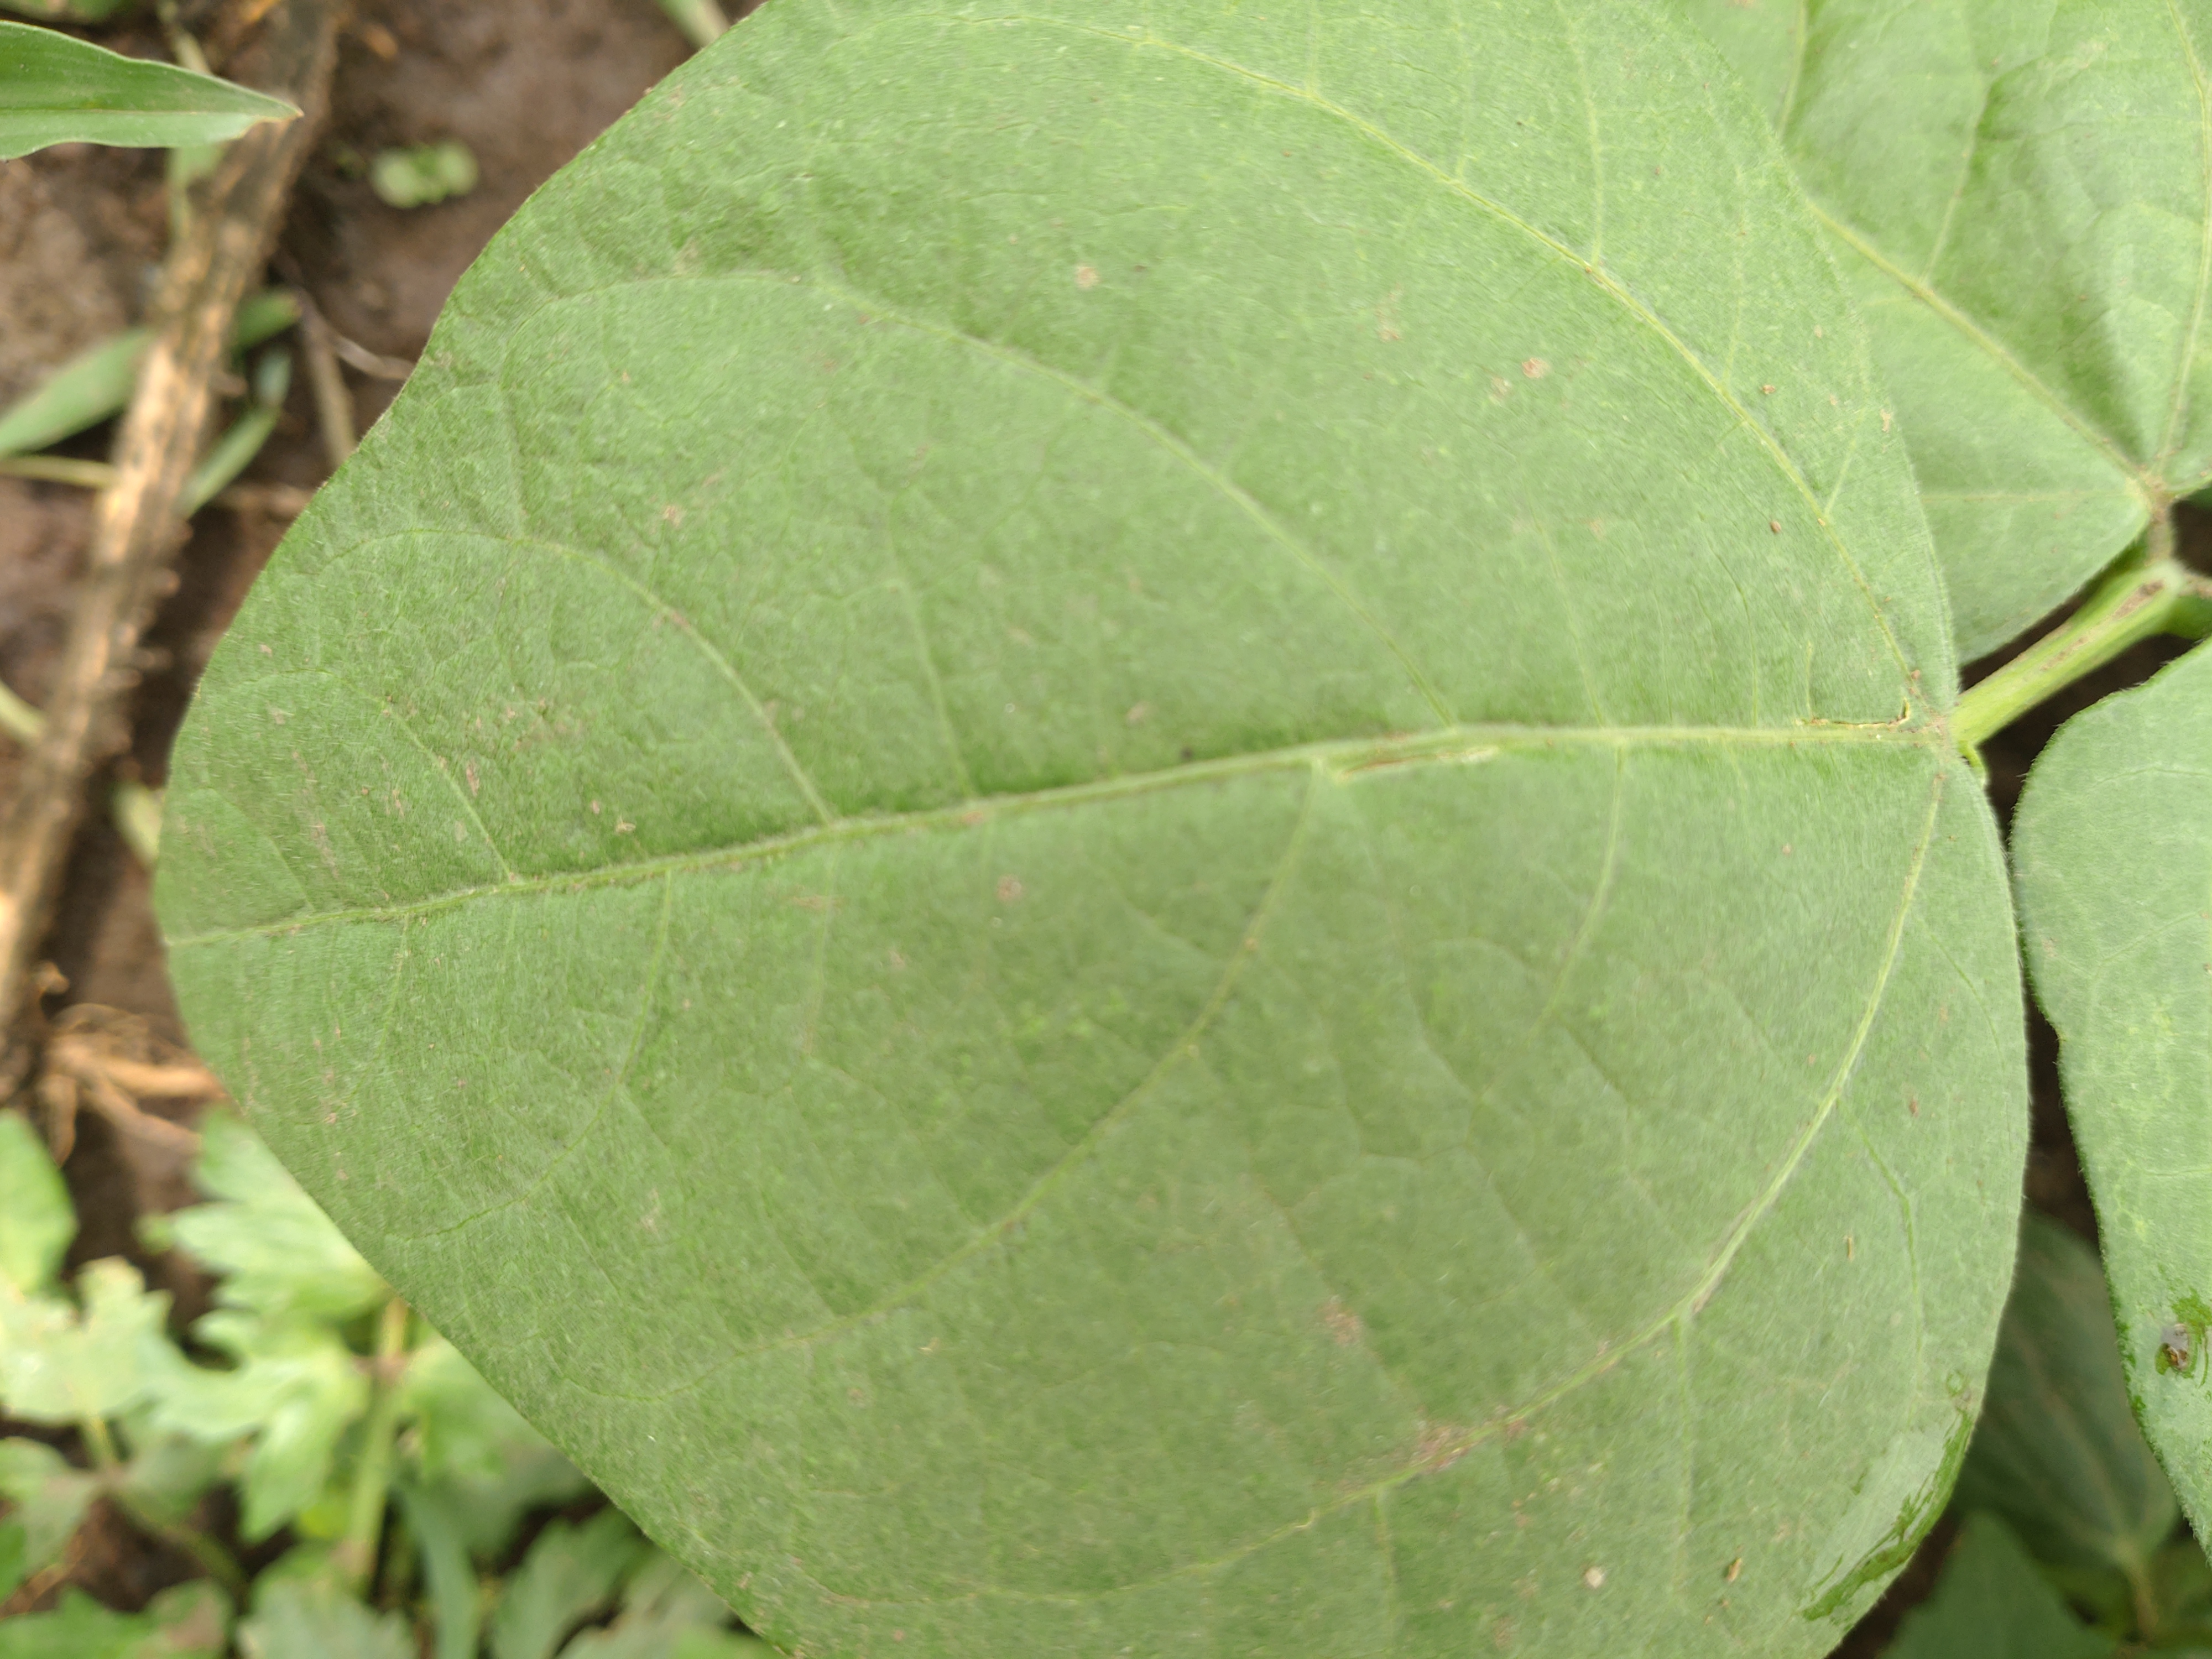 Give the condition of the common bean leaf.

healthy
